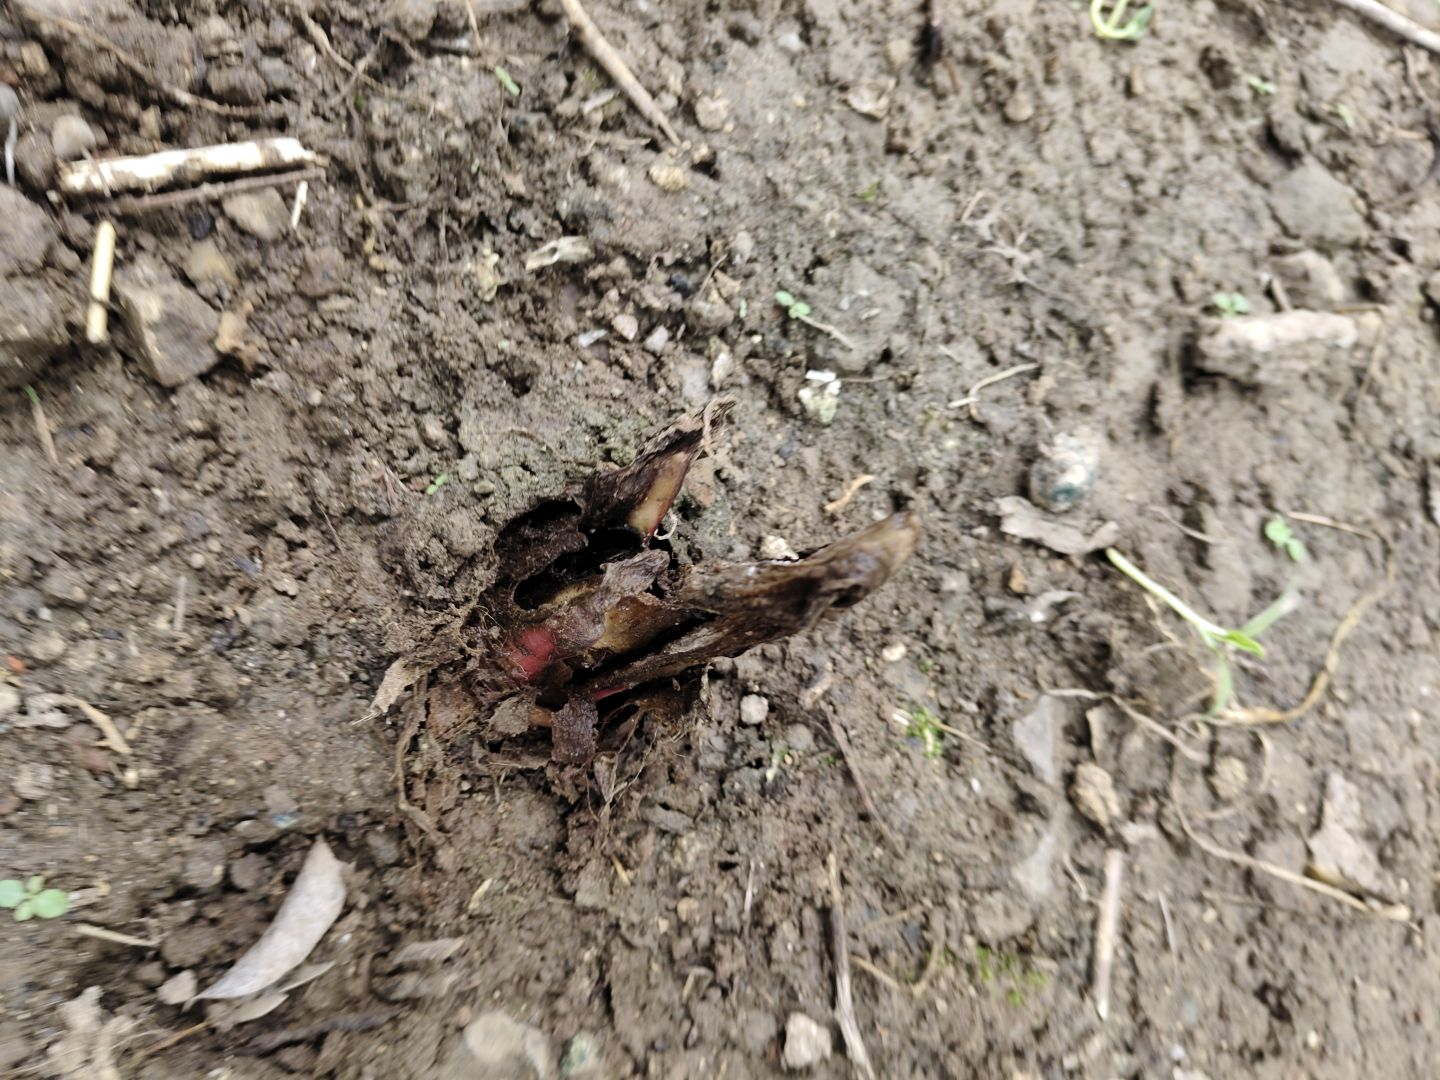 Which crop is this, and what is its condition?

taro, root rot
